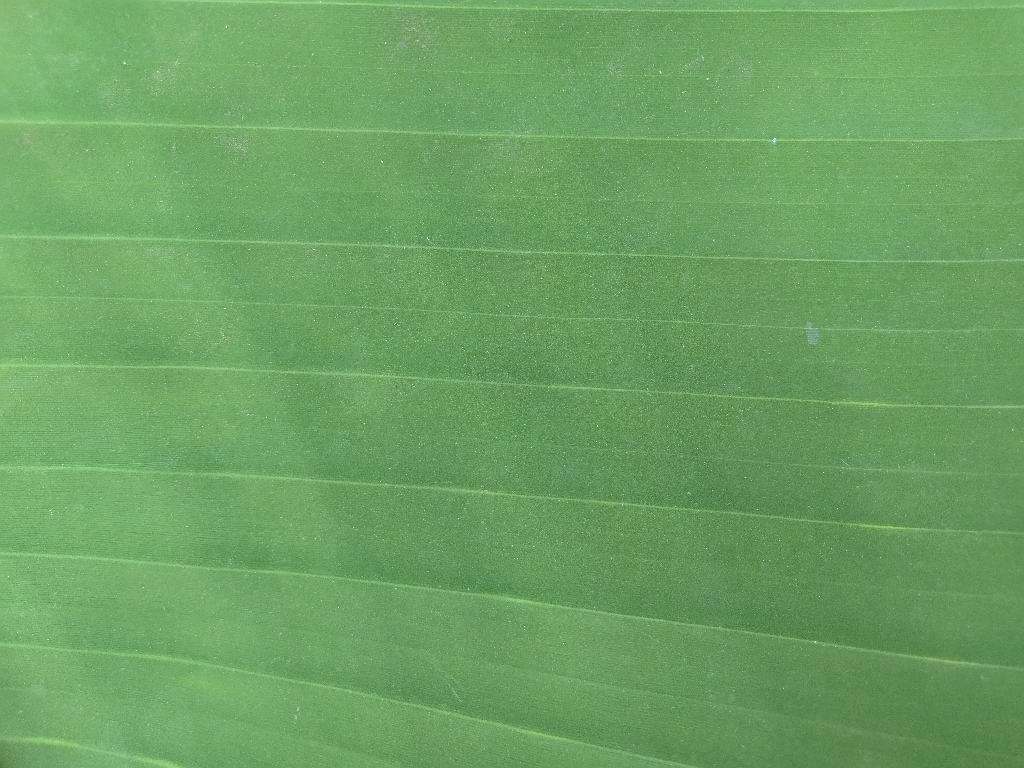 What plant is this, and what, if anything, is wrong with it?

banana, healthy
